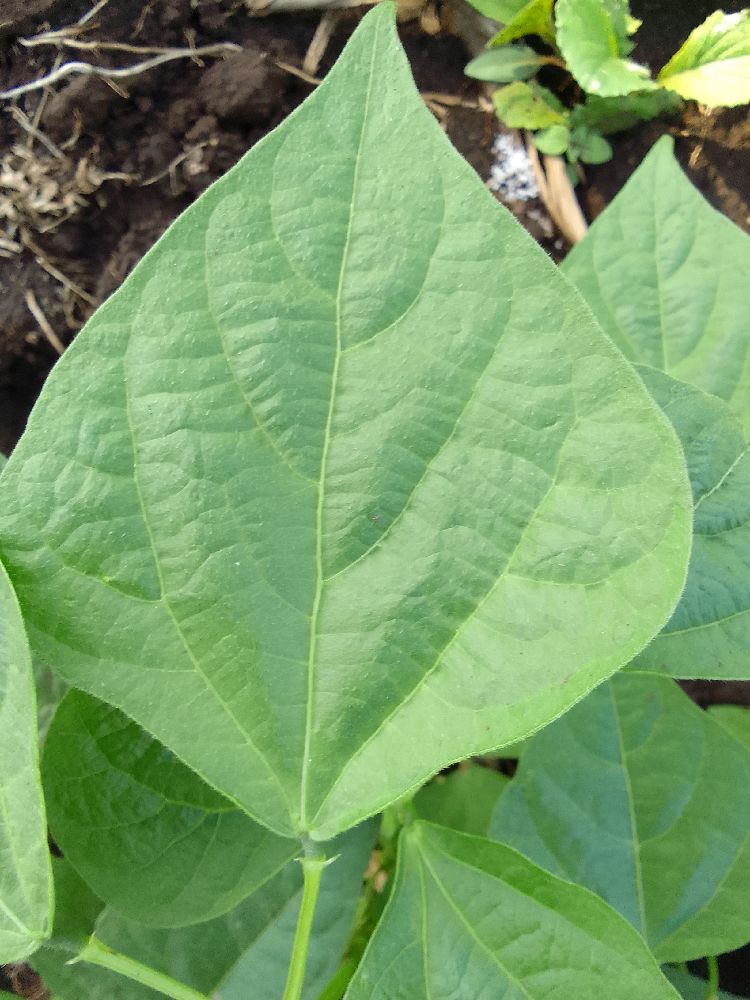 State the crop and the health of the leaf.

common bean, healthy
